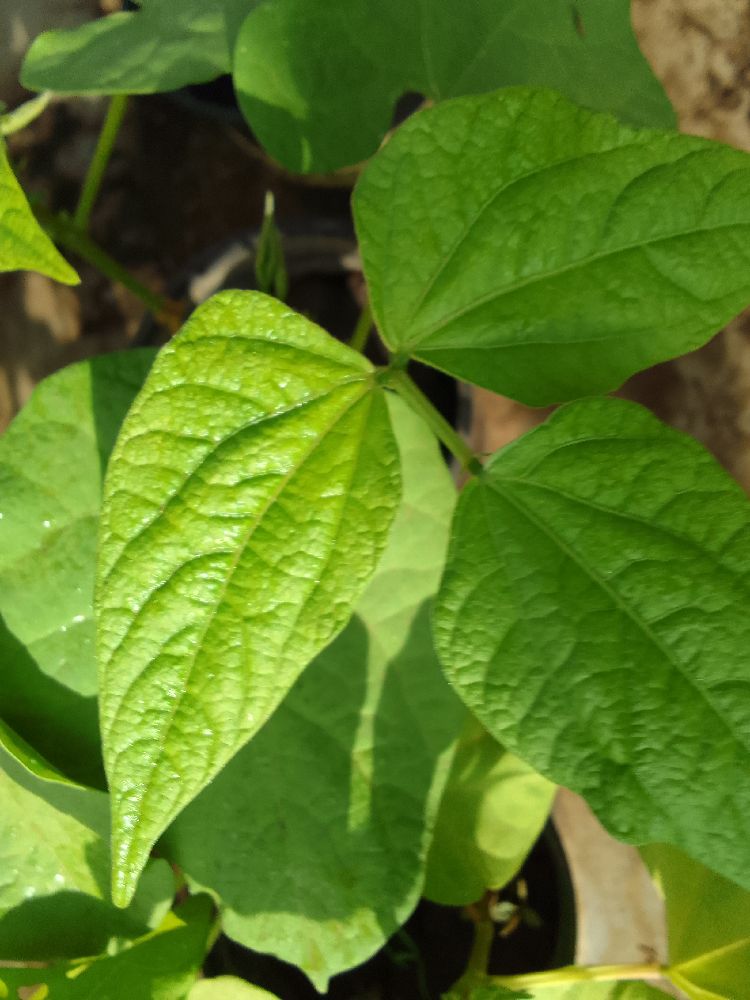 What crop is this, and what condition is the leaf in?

common bean, healthy
